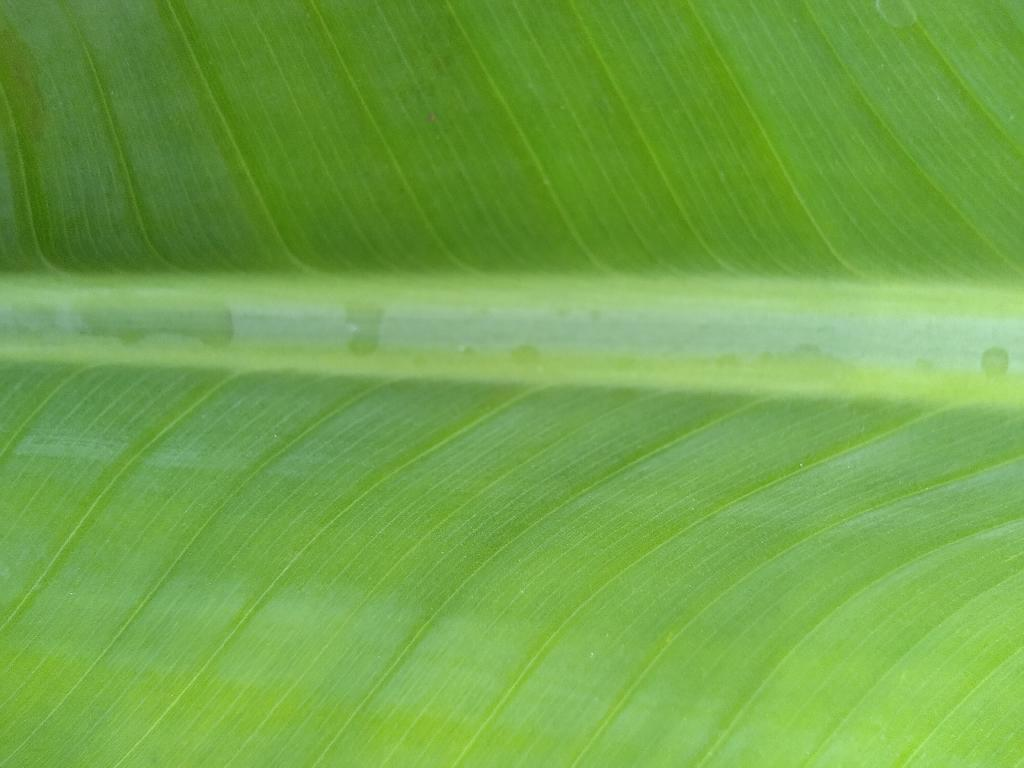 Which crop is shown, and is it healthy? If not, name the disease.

banana, healthy
